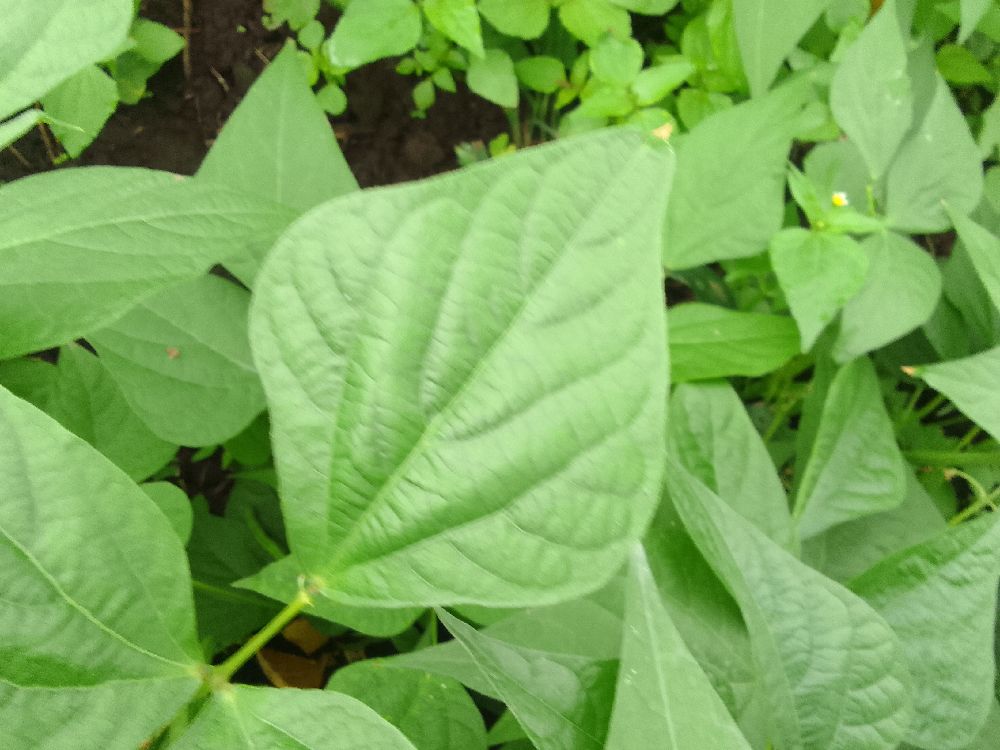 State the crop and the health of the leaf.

common bean, healthy
